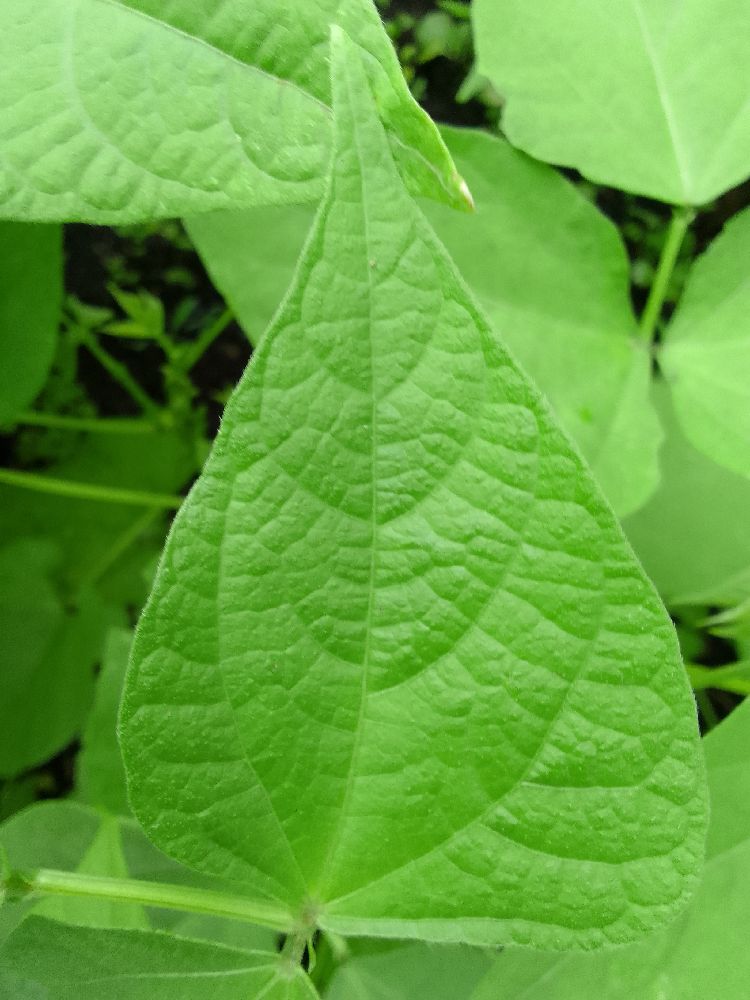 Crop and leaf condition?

common bean, healthy
